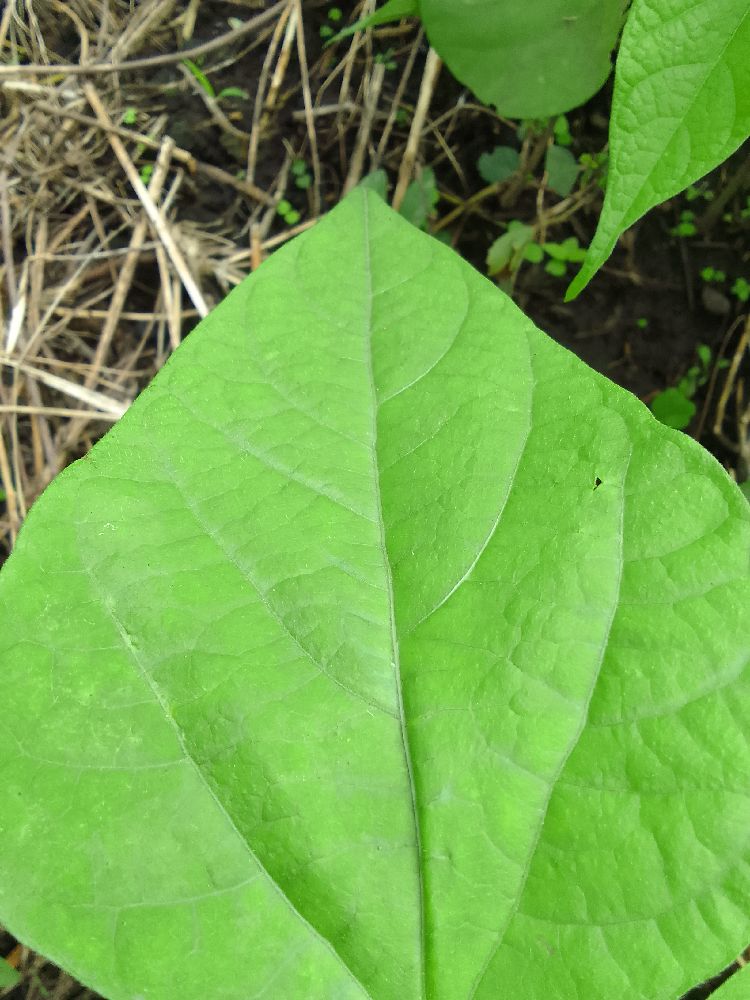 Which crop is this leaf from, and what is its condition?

common bean, healthy
